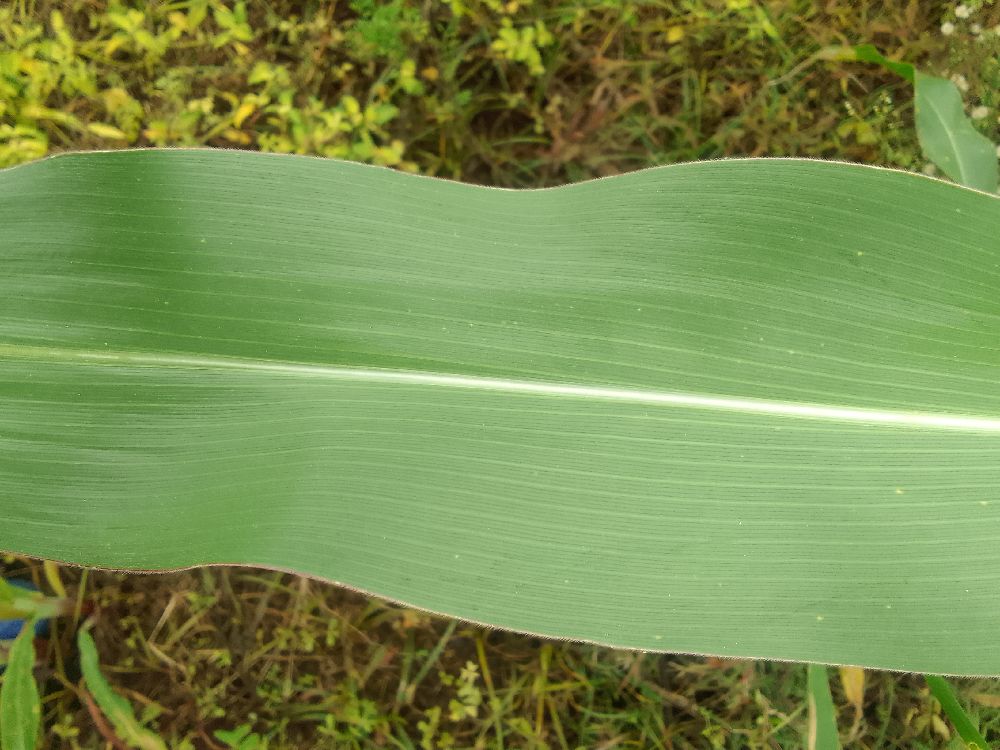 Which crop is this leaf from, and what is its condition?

maize, healthy
